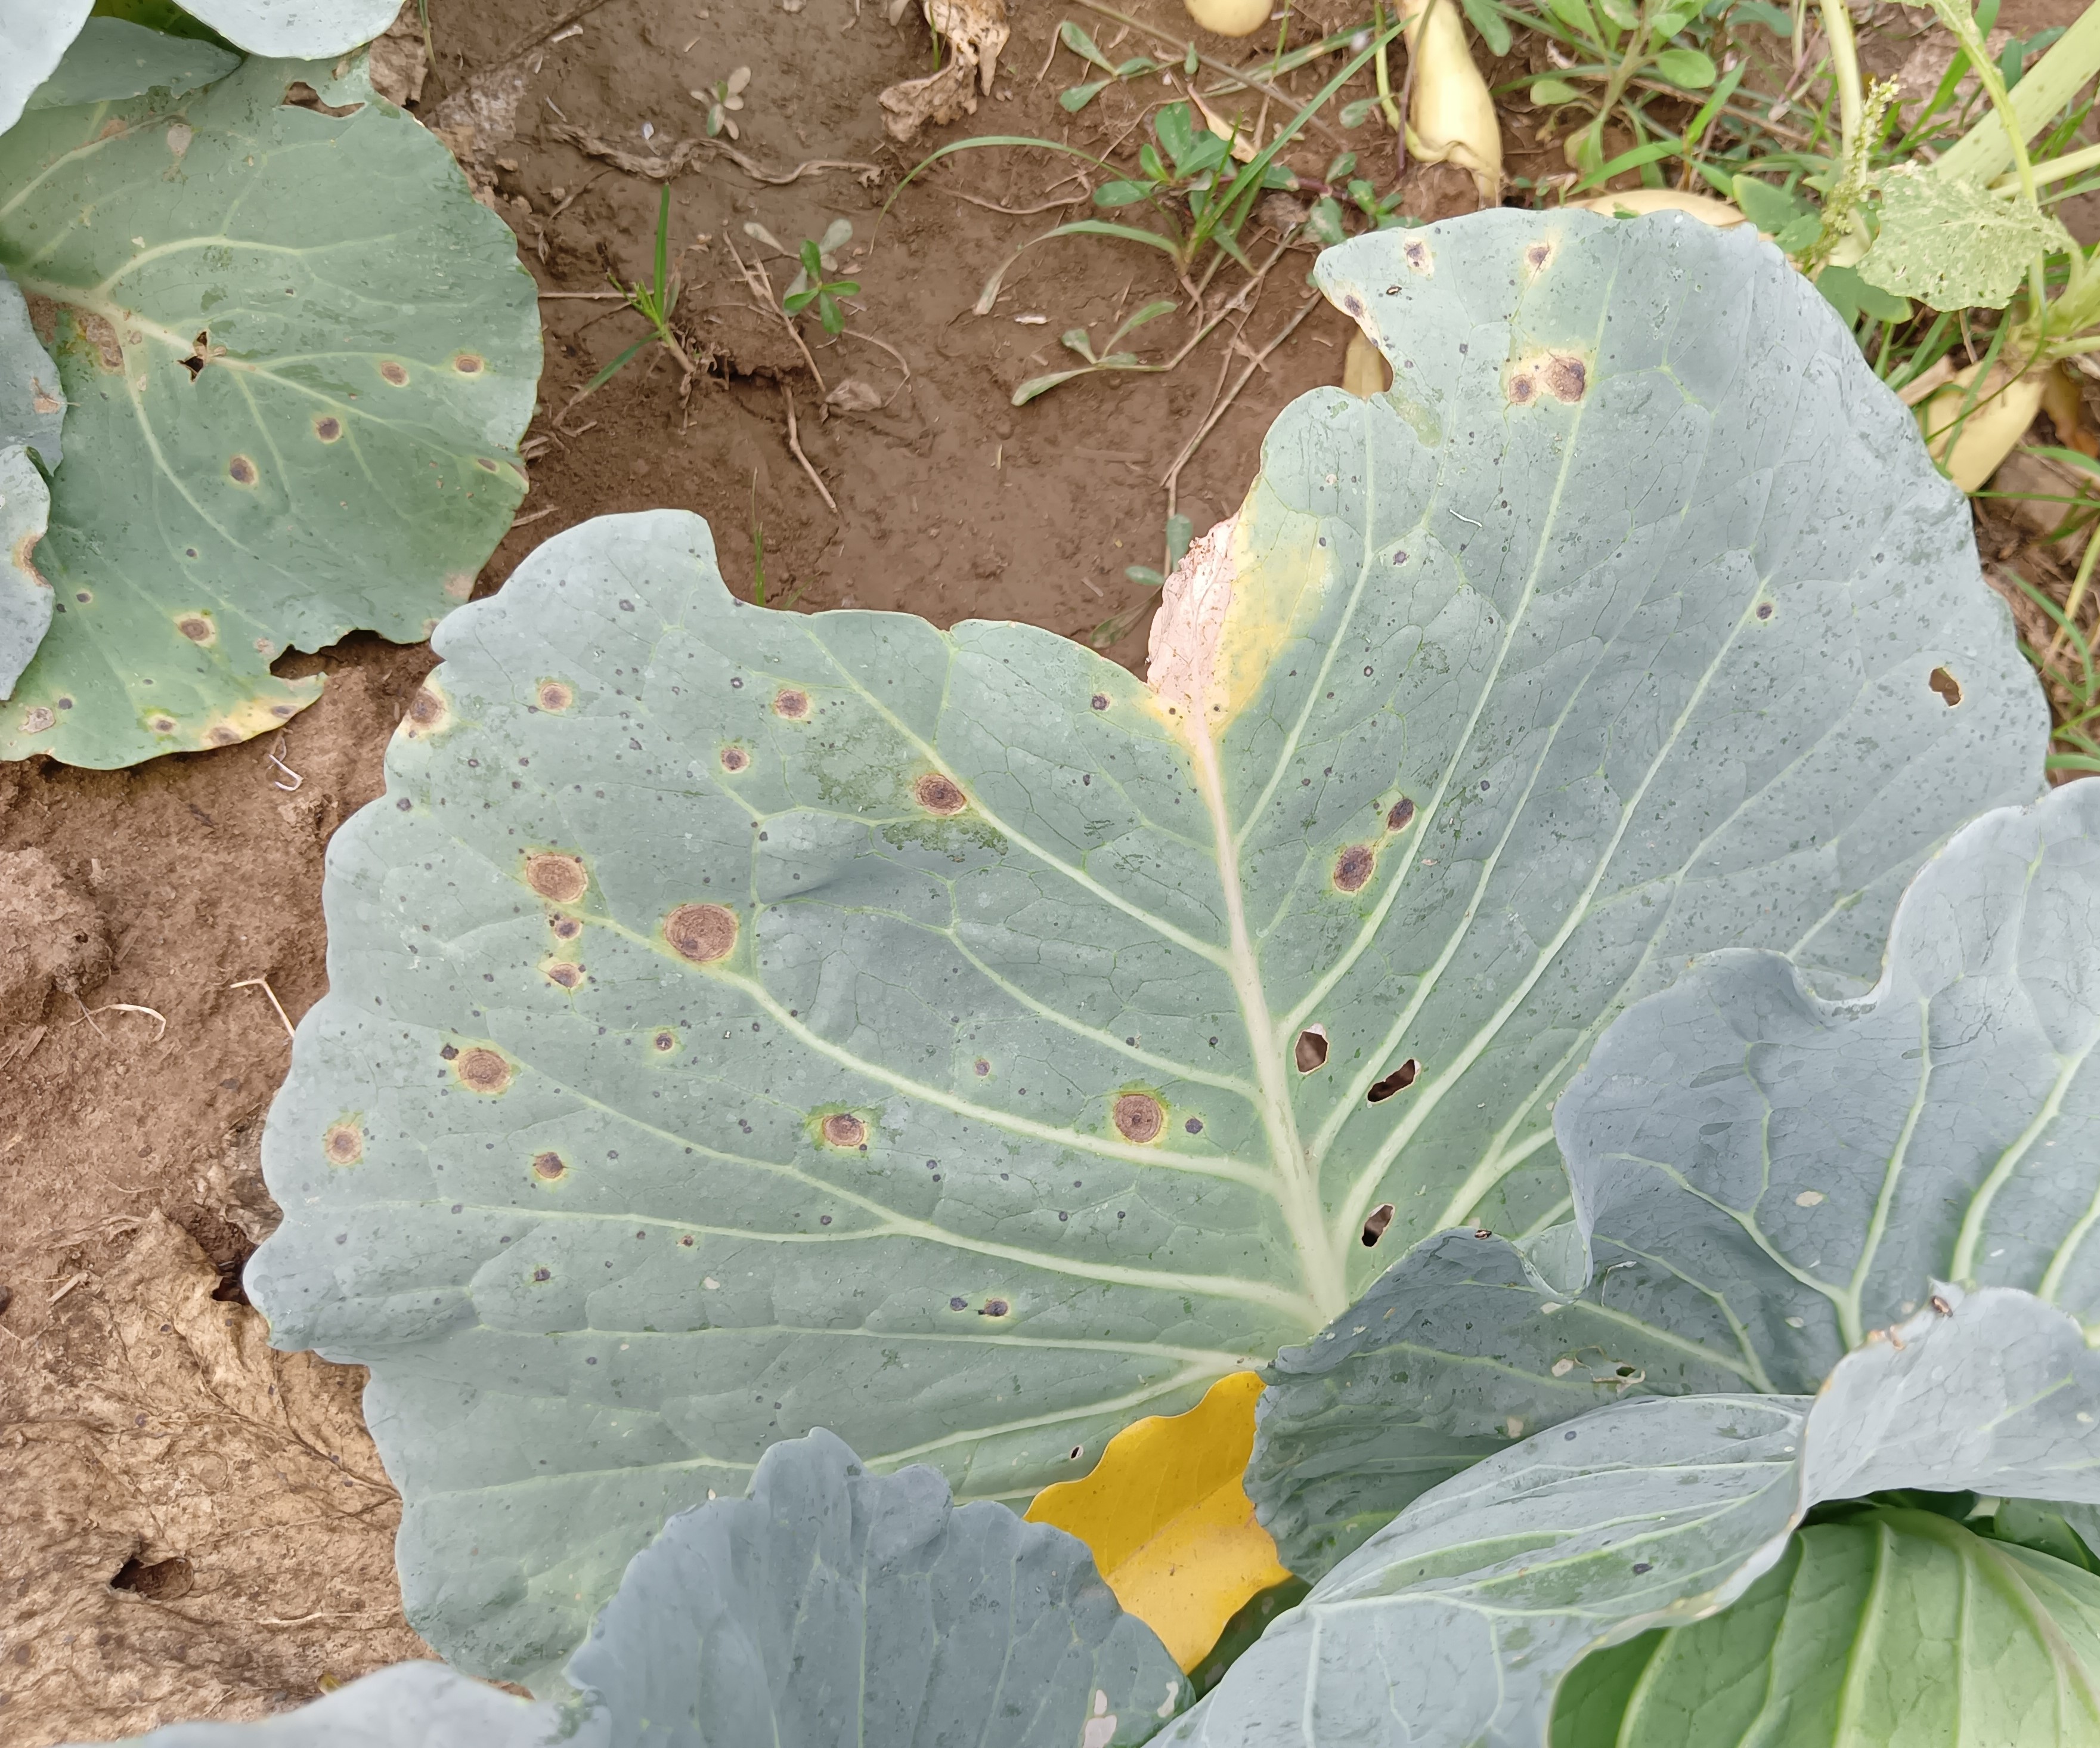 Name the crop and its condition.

cabbage, alternaria
